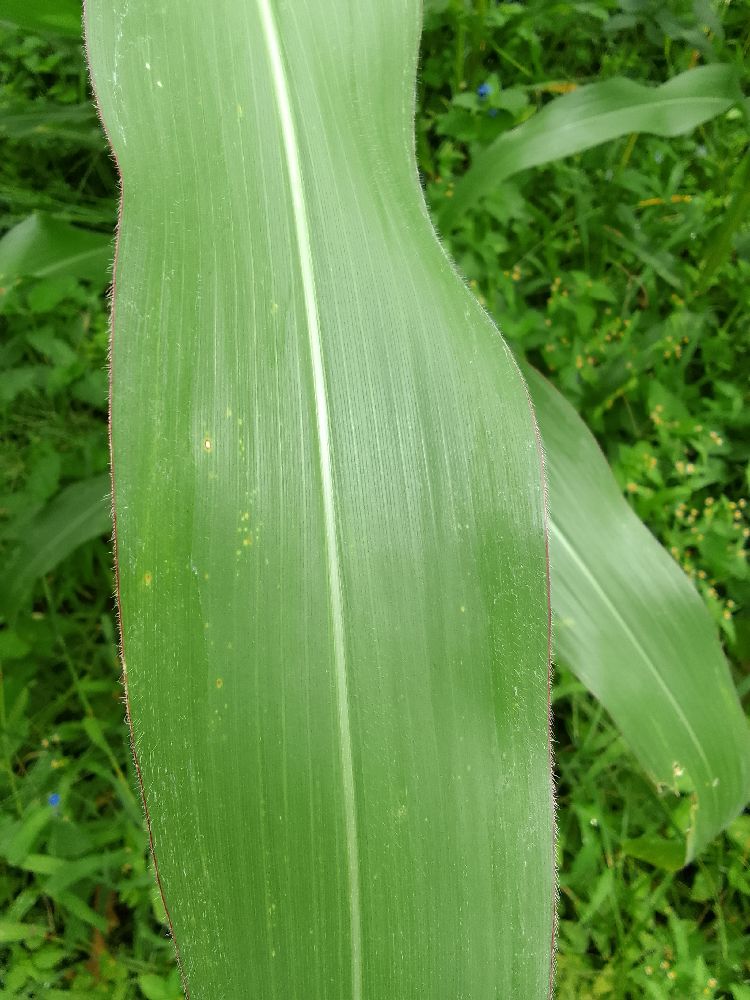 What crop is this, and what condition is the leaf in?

maize, healthy
